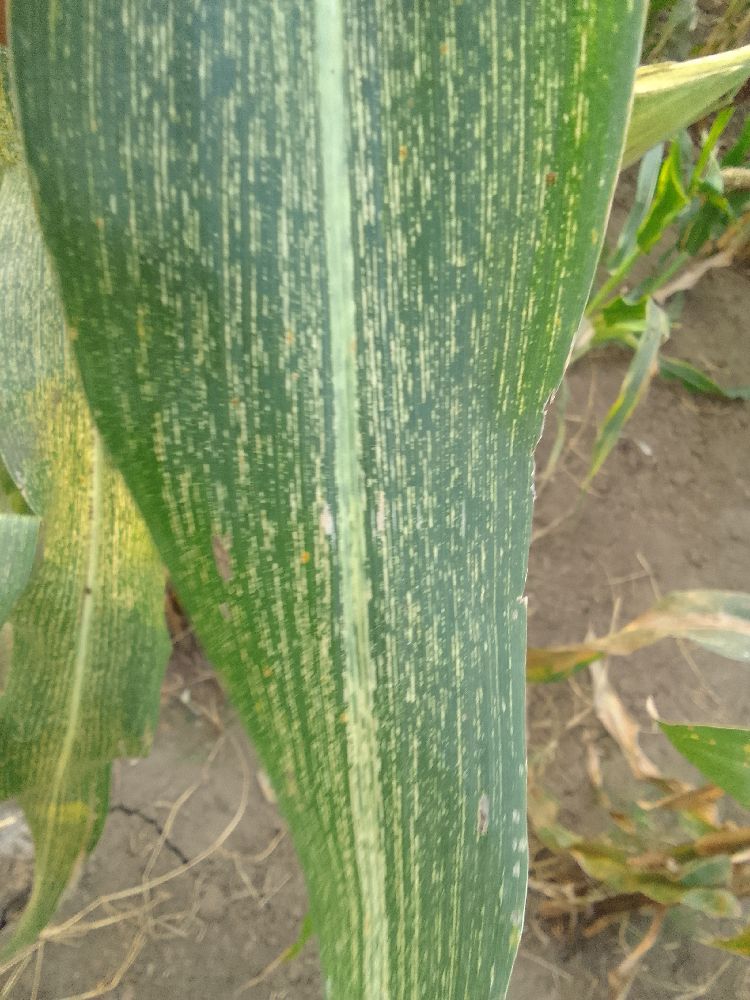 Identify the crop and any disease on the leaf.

maize, maize streak virus
